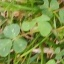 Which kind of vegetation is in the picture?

unstructured weed
